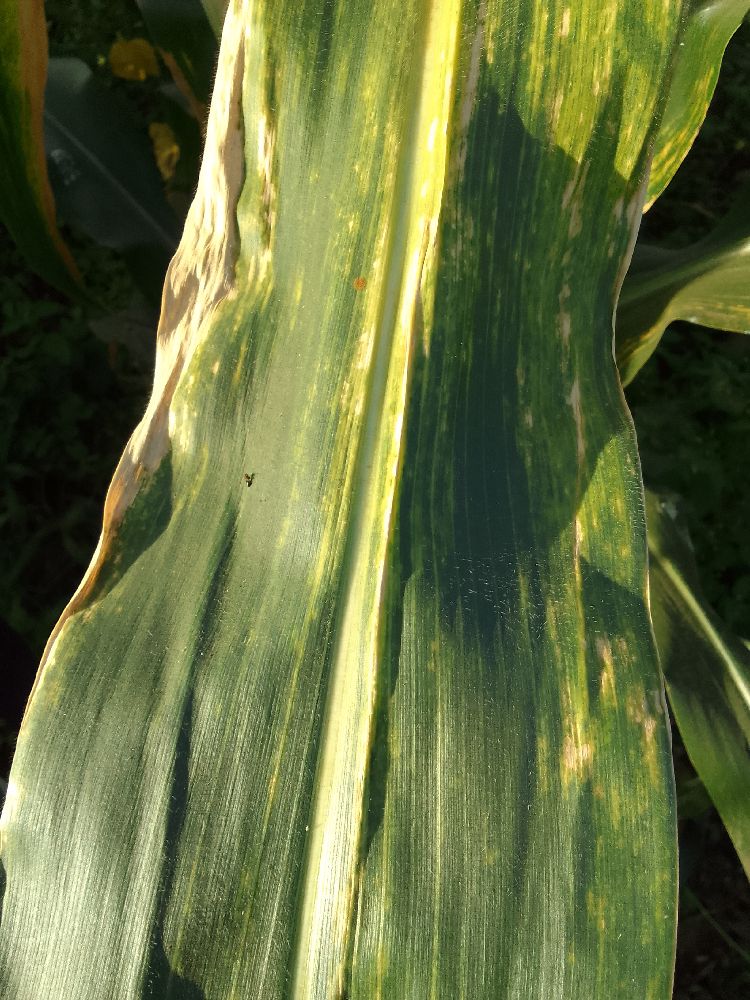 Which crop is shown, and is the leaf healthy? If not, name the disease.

maize, maize lethal necrosis
